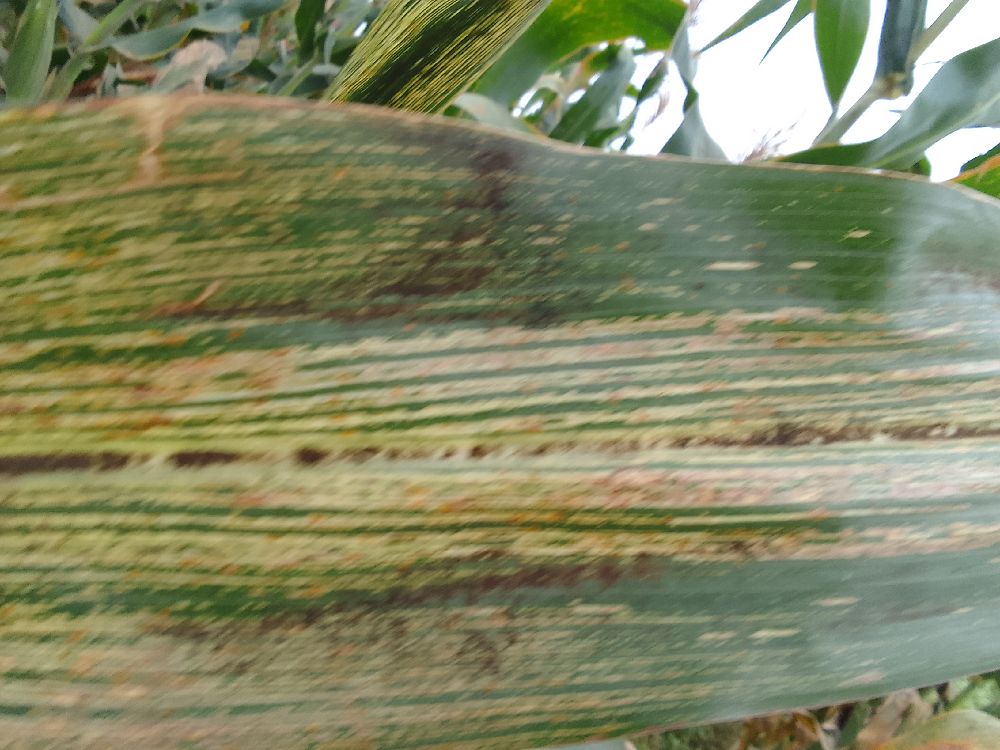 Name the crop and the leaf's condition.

maize, maize streak virus
